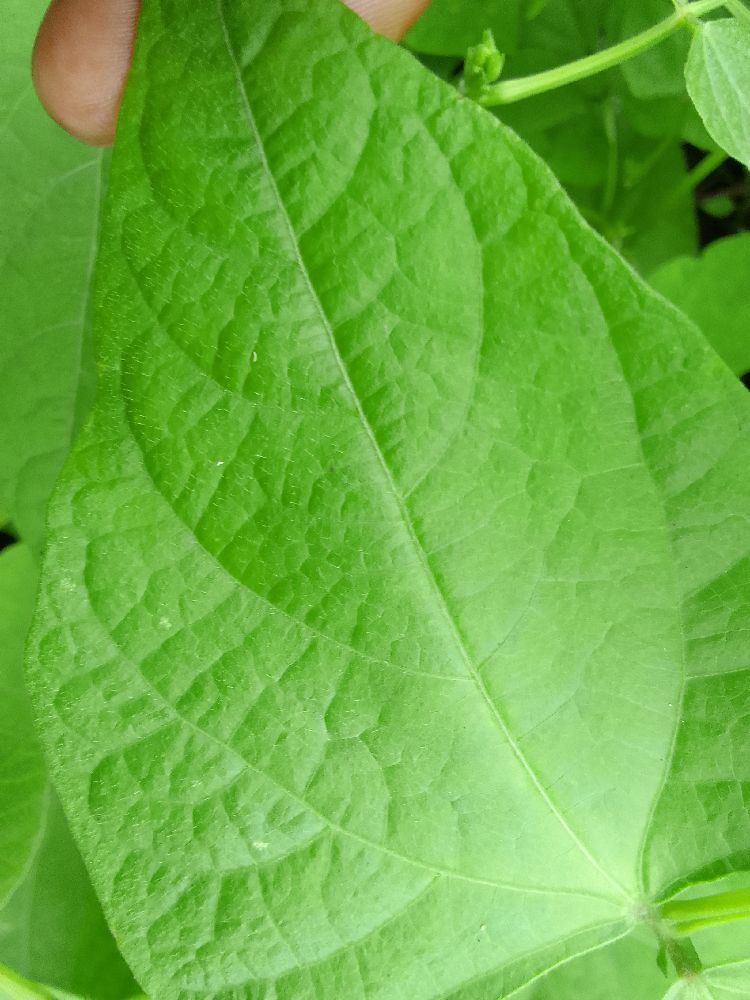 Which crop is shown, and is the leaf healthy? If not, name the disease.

common bean, healthy
